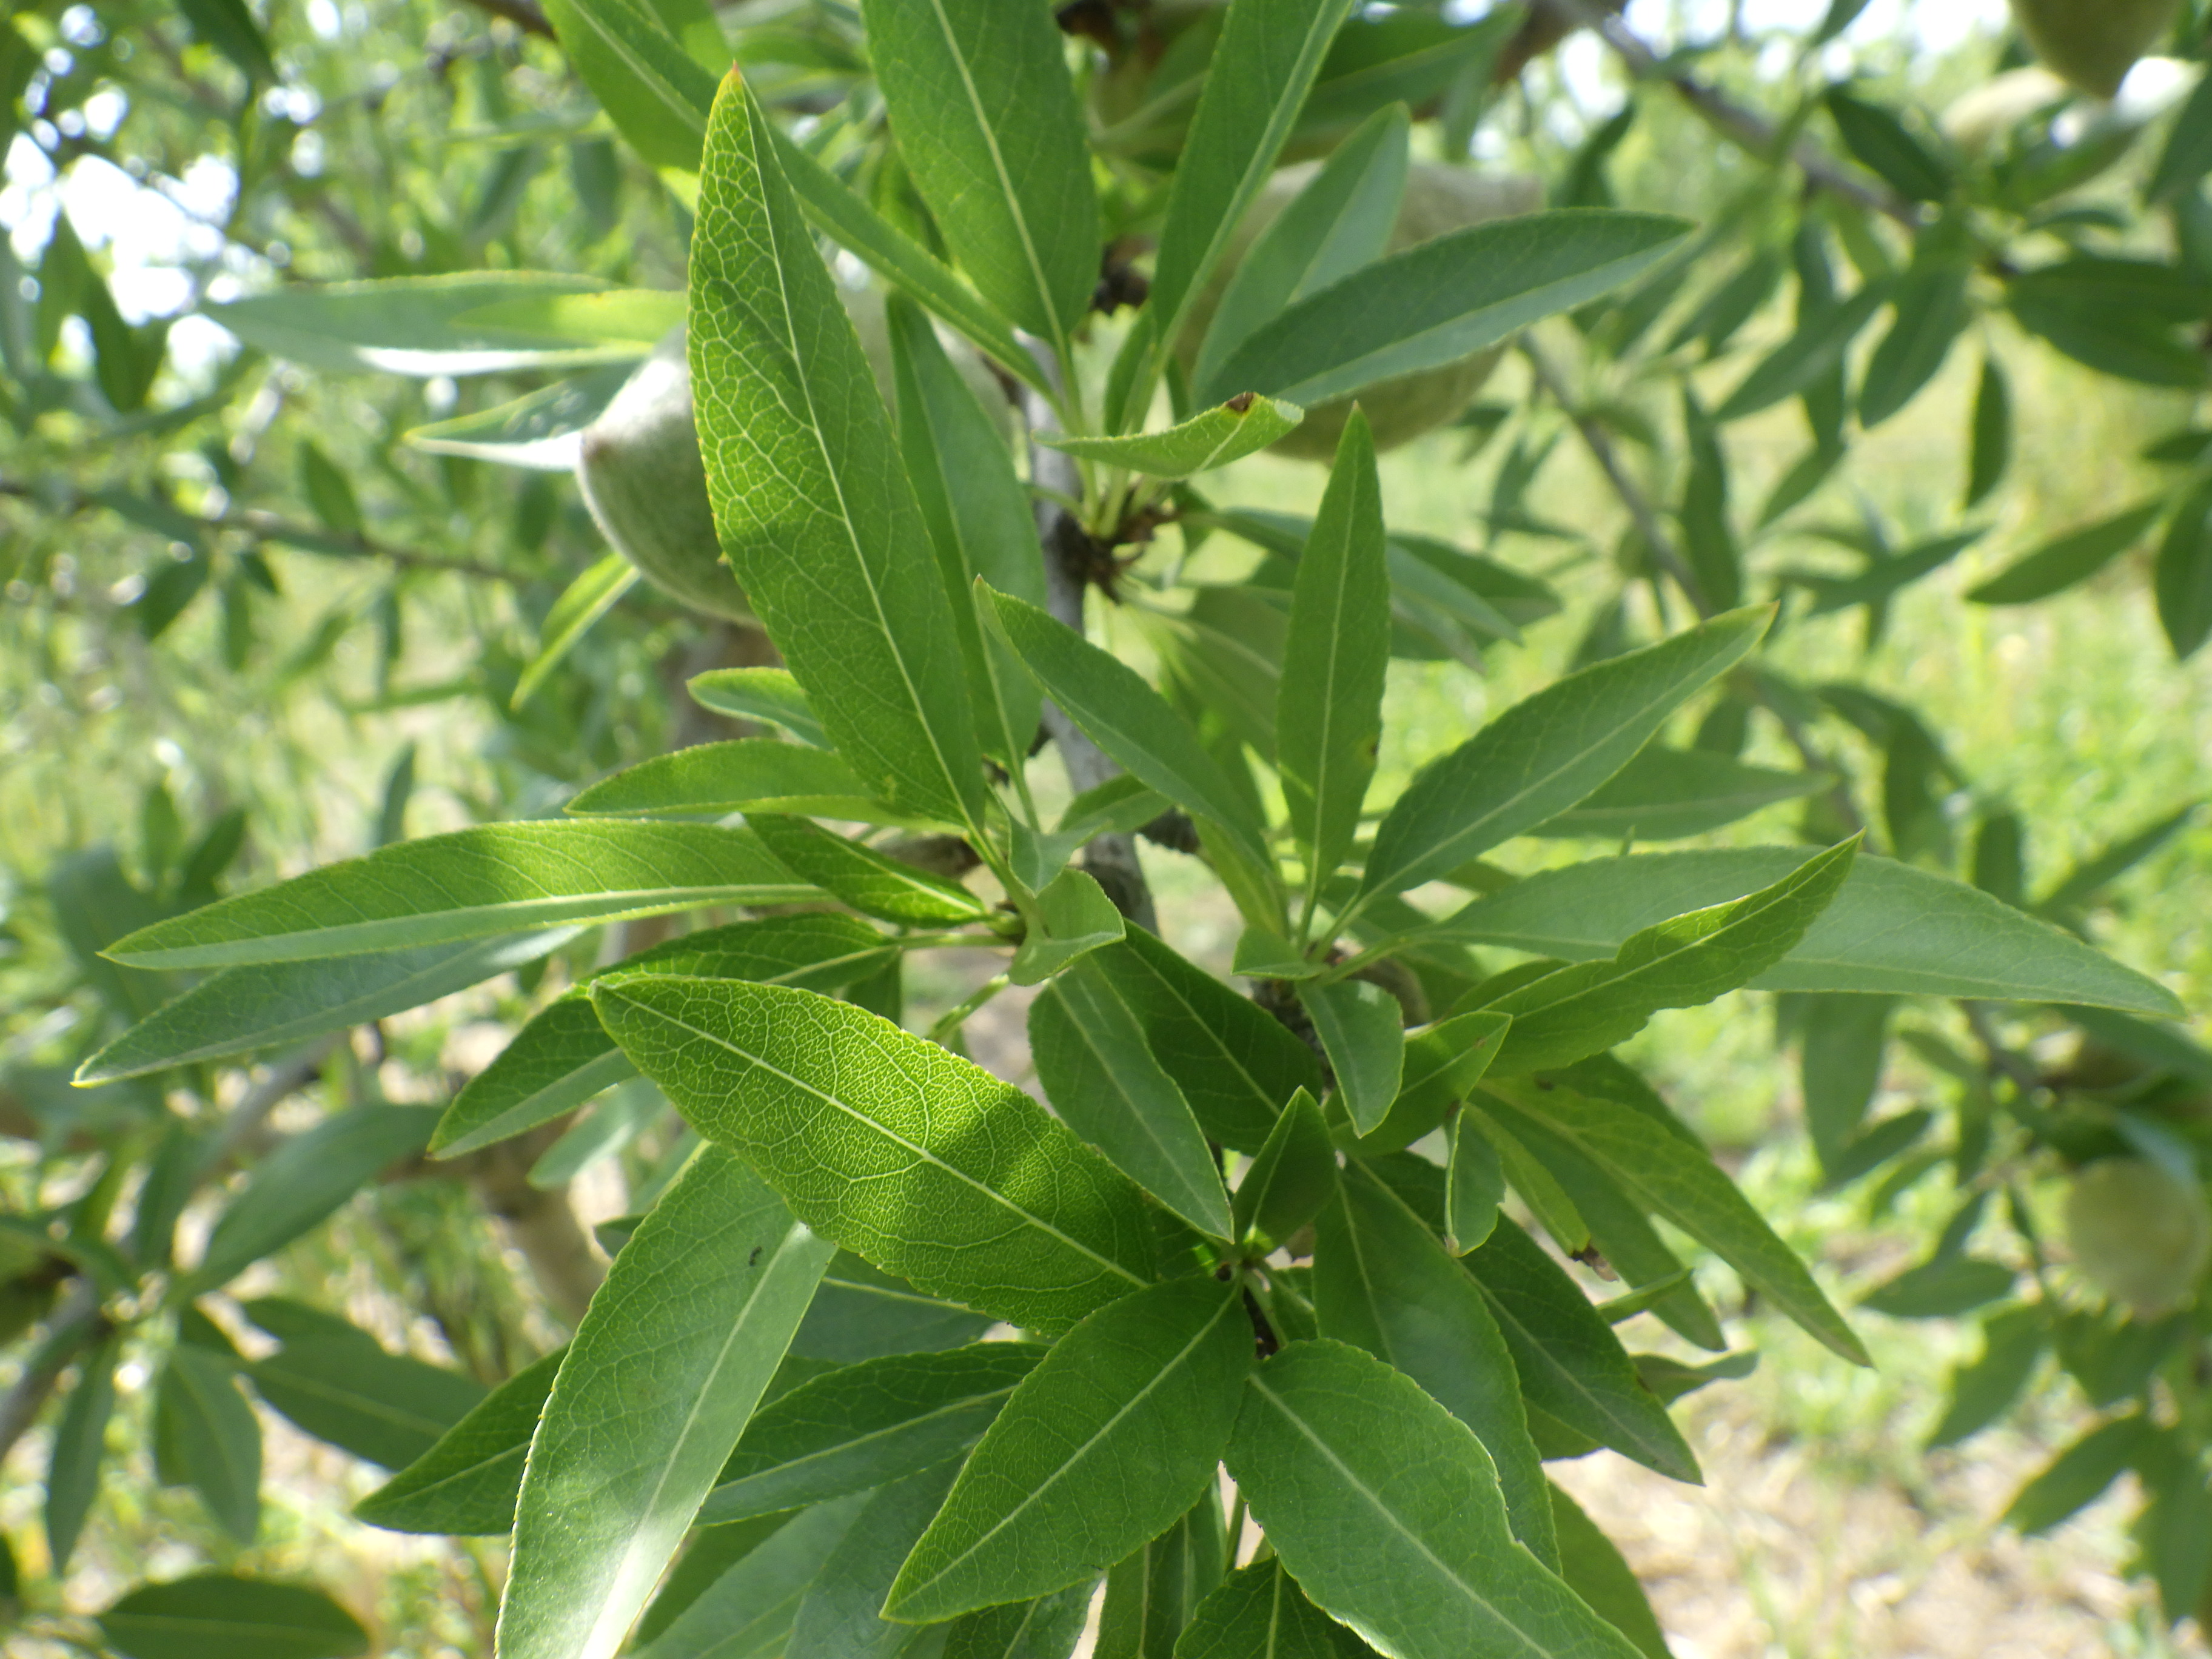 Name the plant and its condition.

almond, shot hole disease
